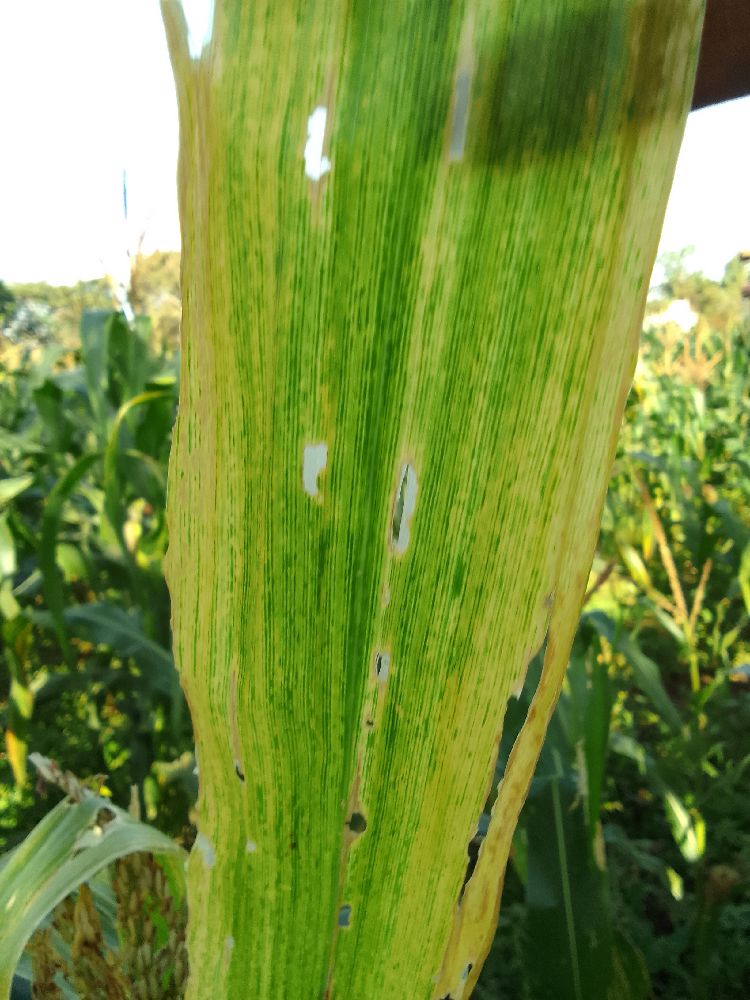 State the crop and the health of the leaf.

maize, maize lethal necrosis
